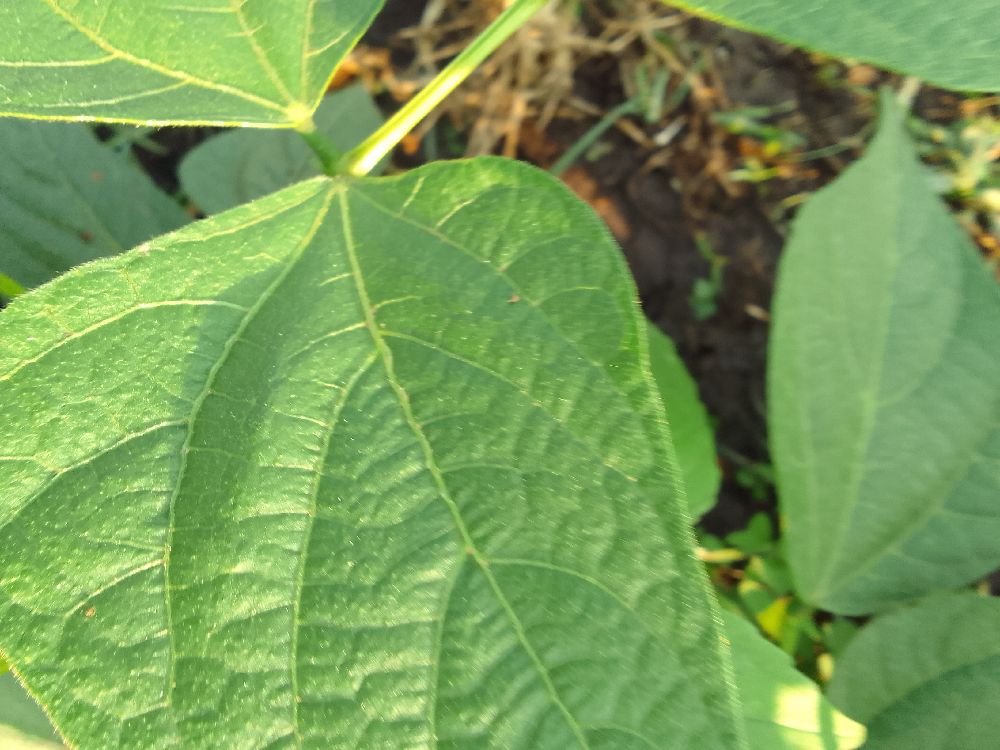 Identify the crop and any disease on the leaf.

common bean, healthy
